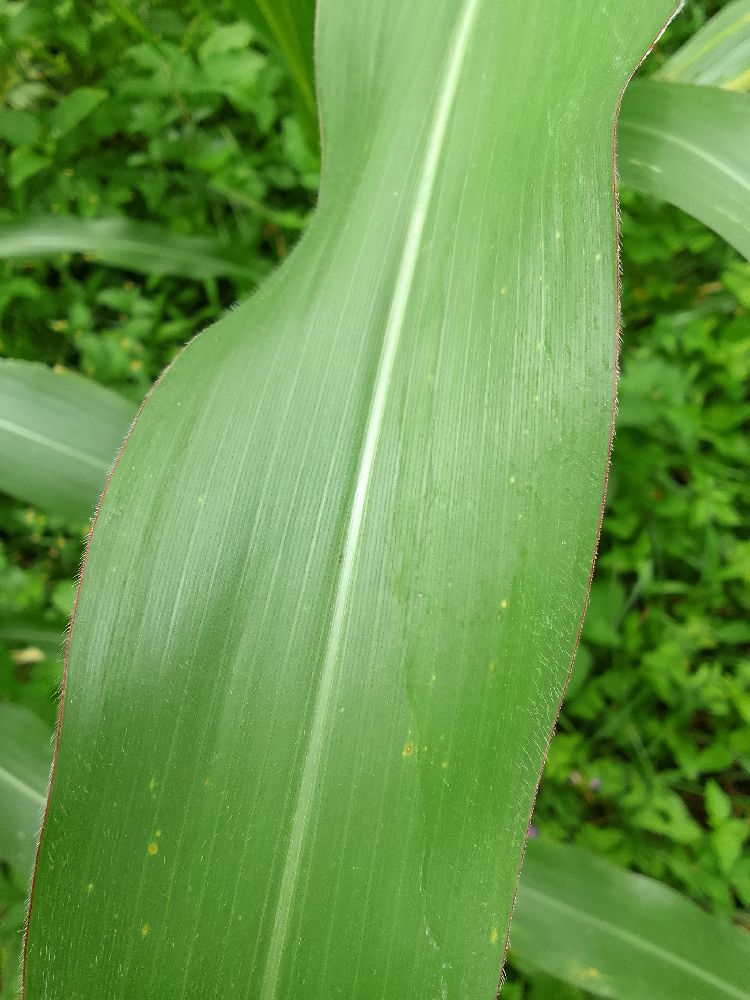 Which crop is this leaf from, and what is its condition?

maize, healthy
